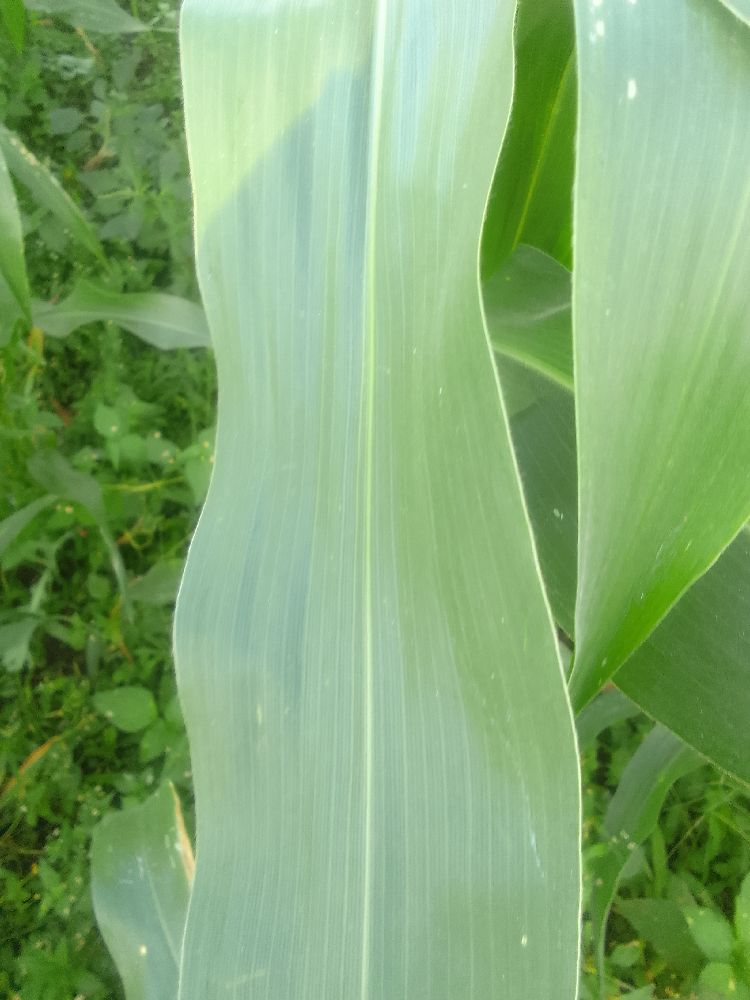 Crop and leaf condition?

maize, healthy
